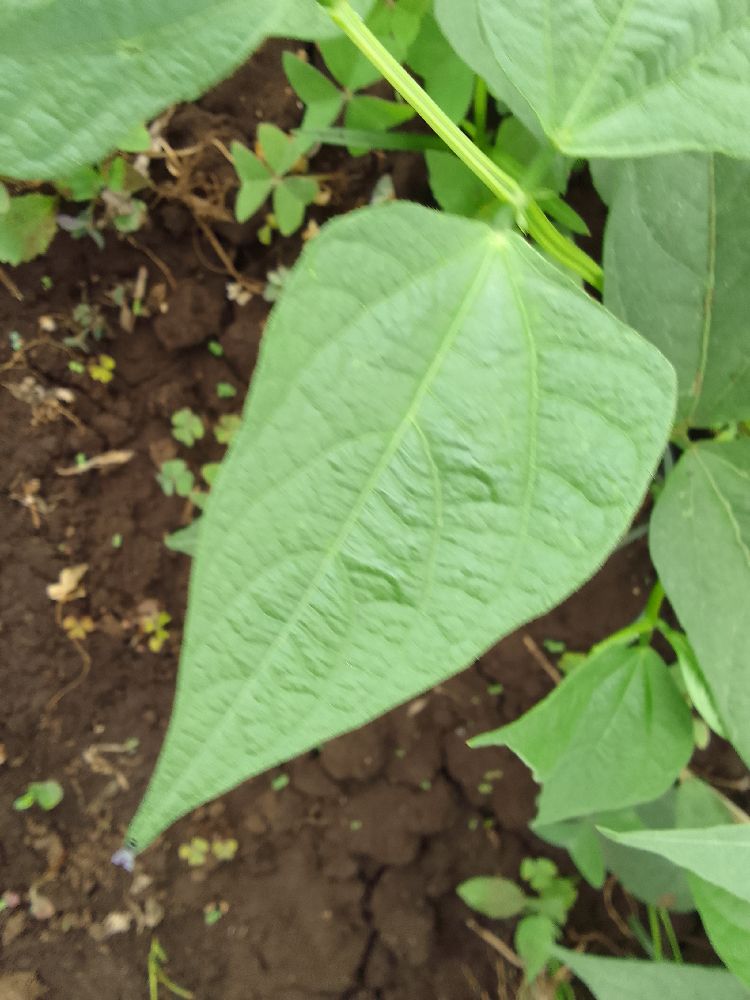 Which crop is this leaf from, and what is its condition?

common bean, healthy
